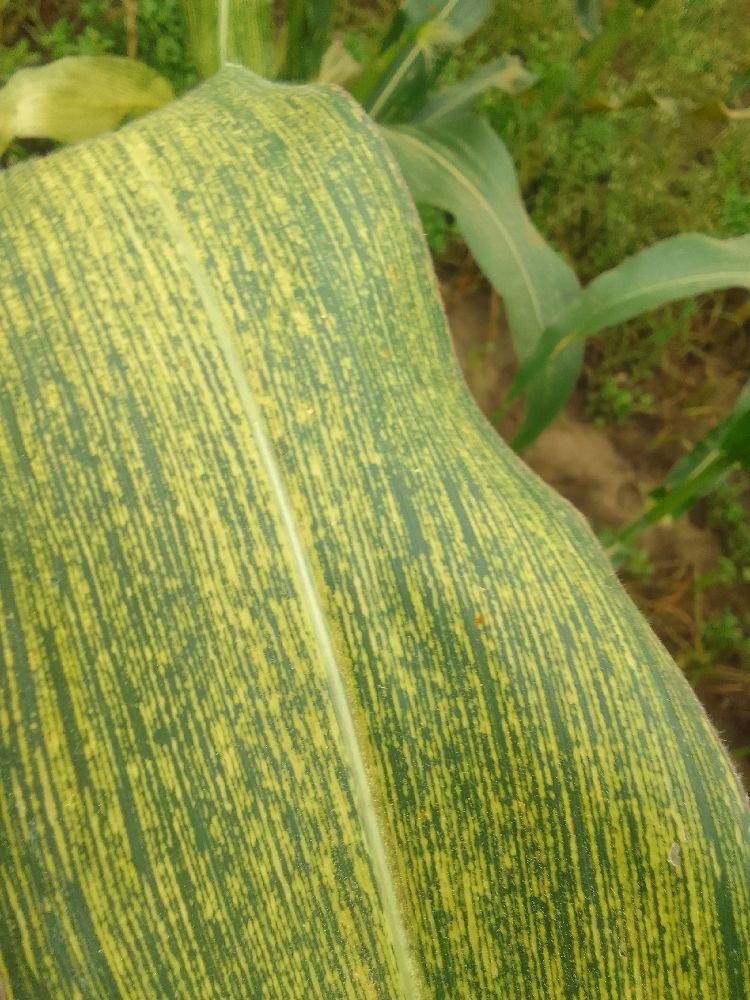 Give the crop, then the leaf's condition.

maize, maize streak virus
